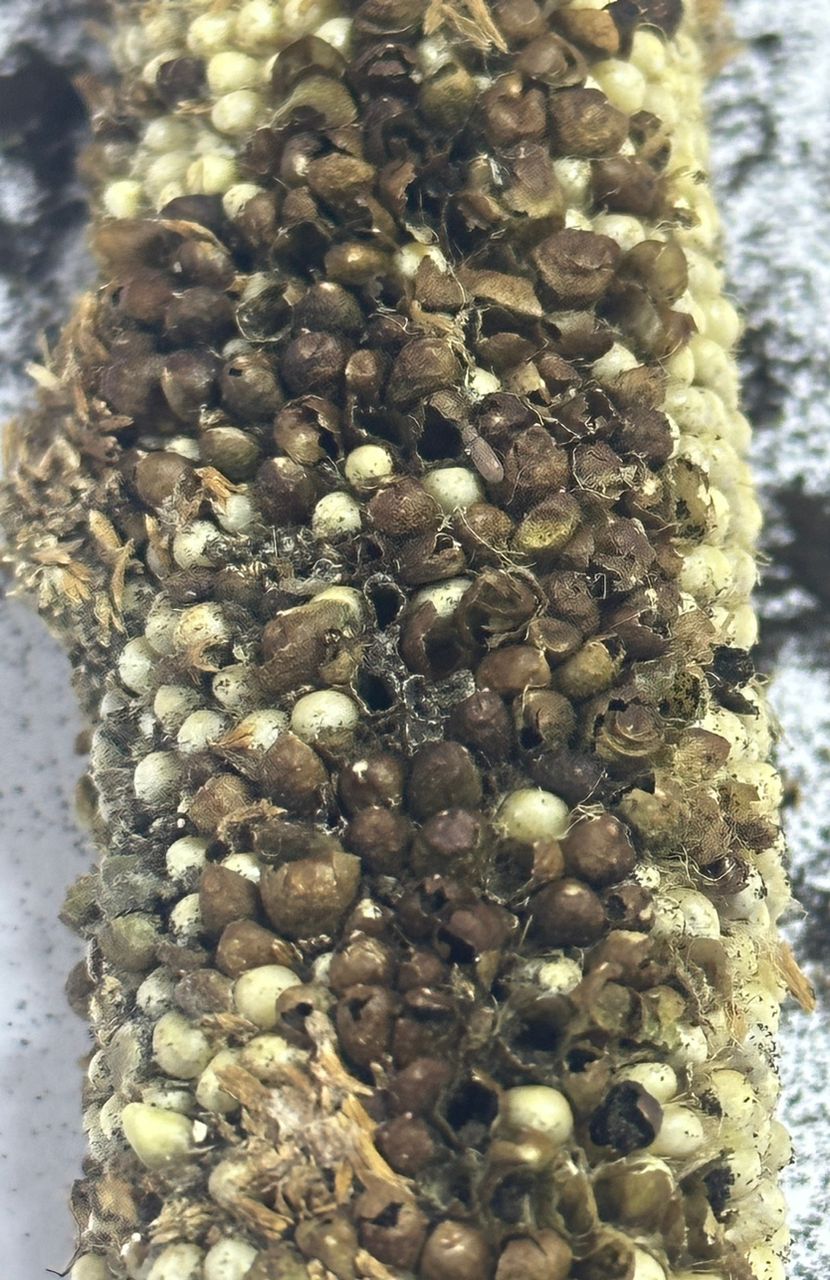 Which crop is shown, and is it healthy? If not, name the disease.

pearl millet, smut
